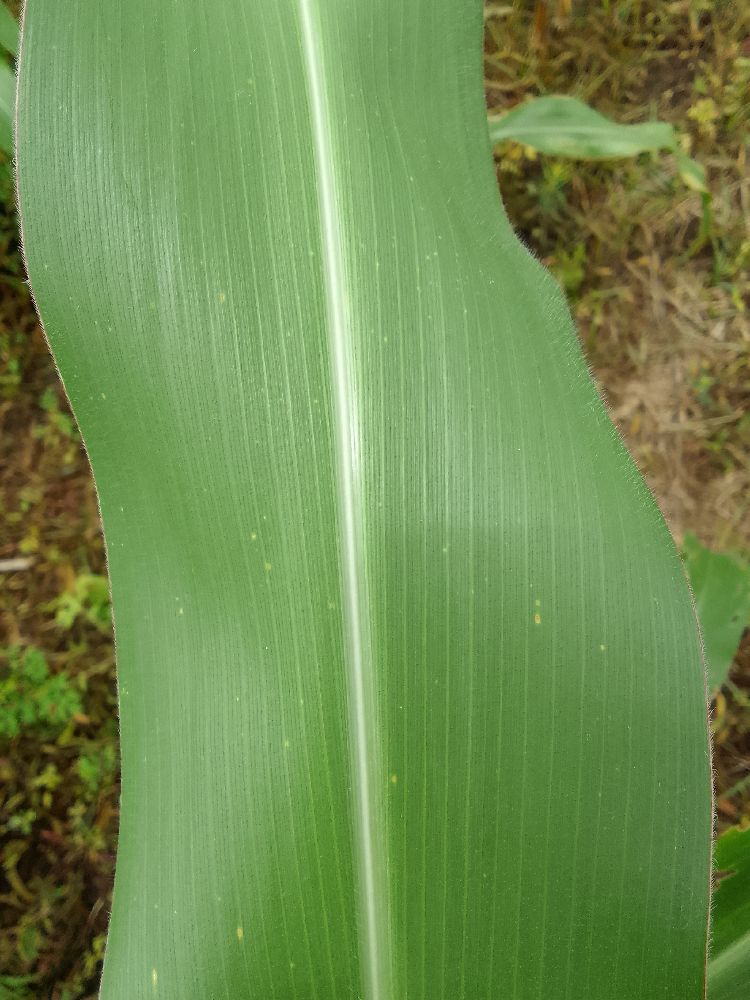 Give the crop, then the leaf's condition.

maize, healthy
